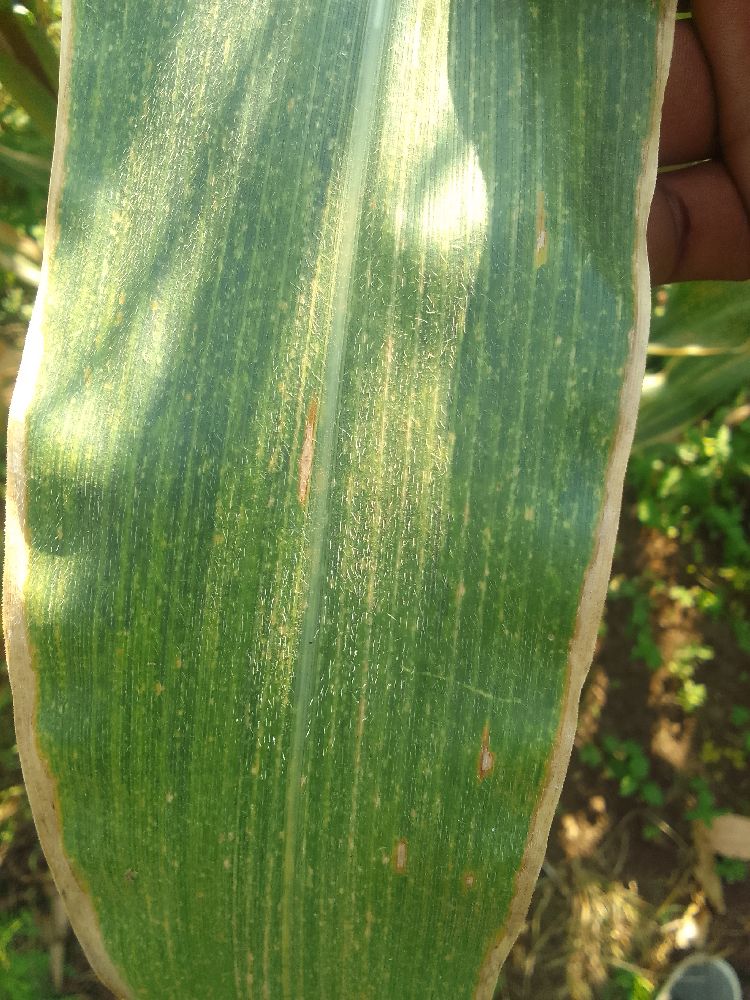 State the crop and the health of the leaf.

maize, maize lethal necrosis
